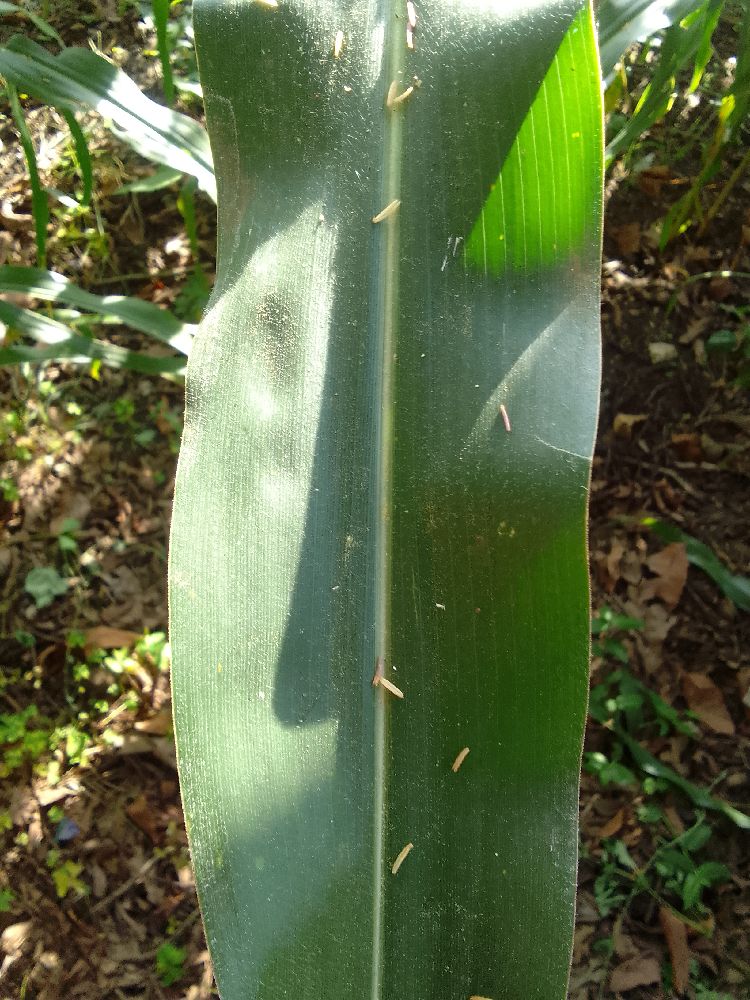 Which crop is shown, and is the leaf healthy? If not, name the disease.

maize, healthy
